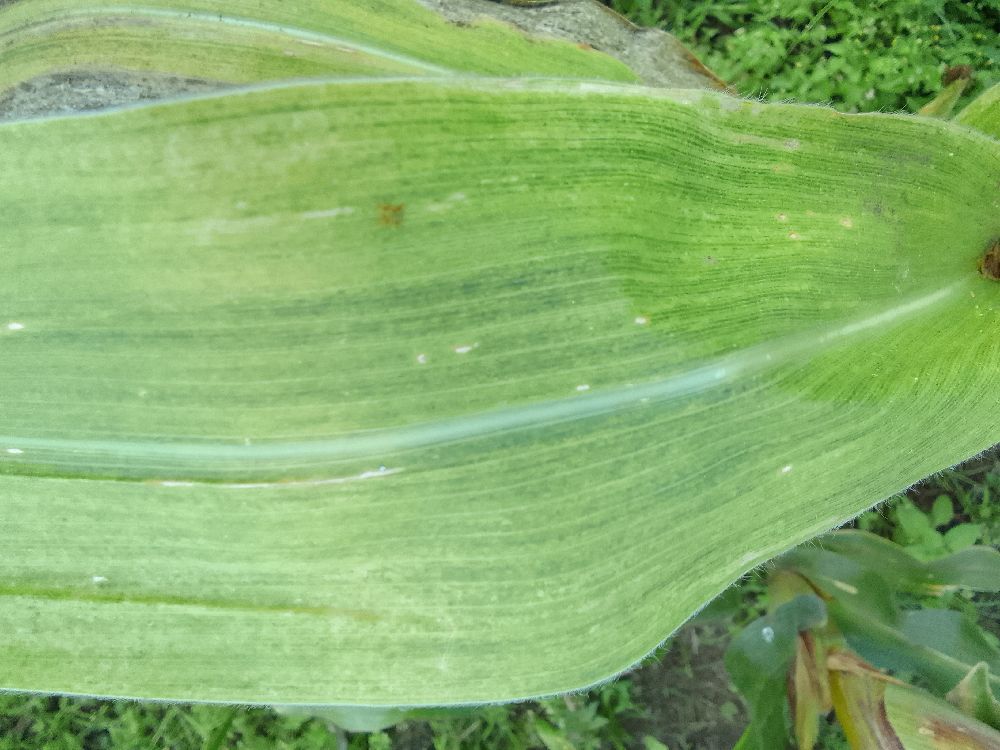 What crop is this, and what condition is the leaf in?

maize, maize lethal necrosis
